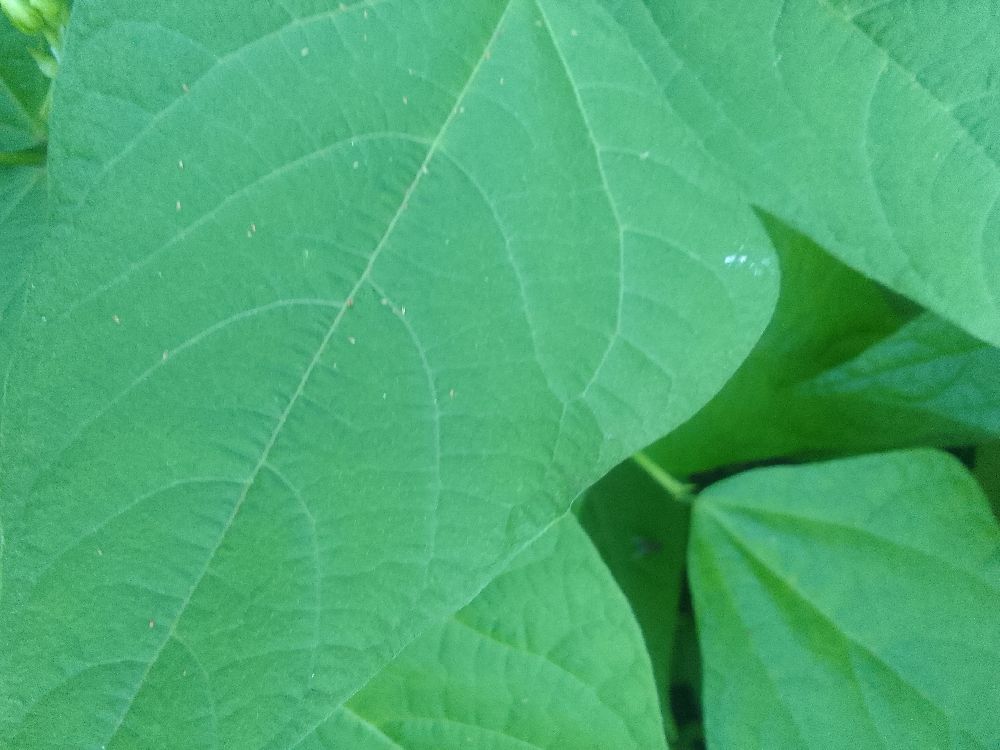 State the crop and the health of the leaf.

common bean, healthy
